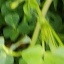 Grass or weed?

unstructured weed
